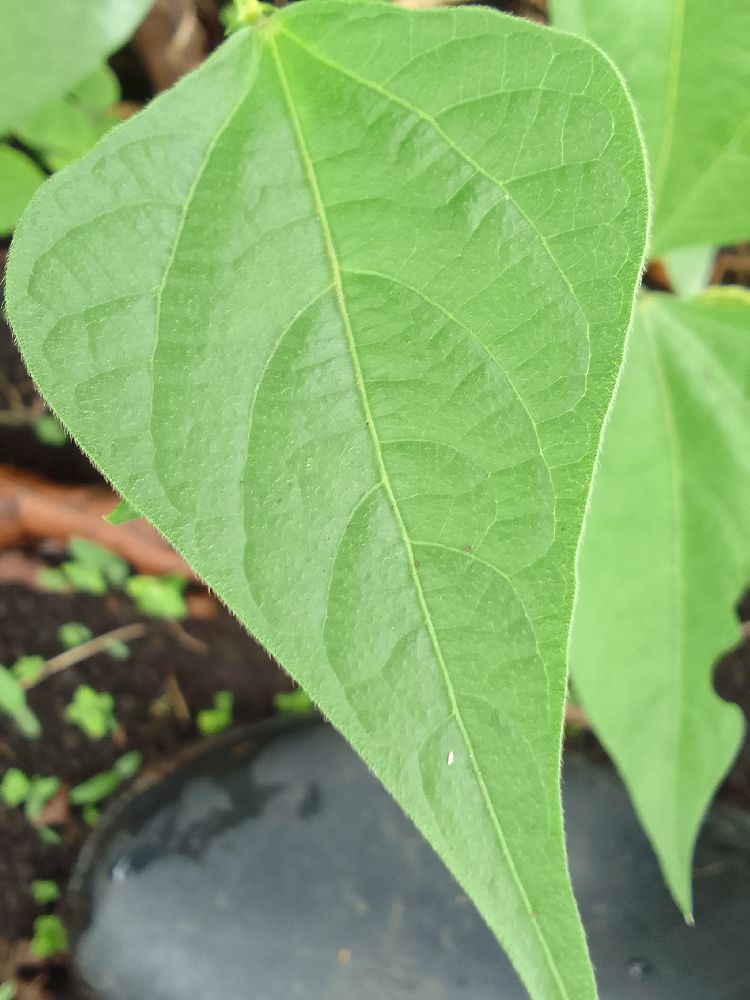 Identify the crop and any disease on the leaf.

common bean, healthy
